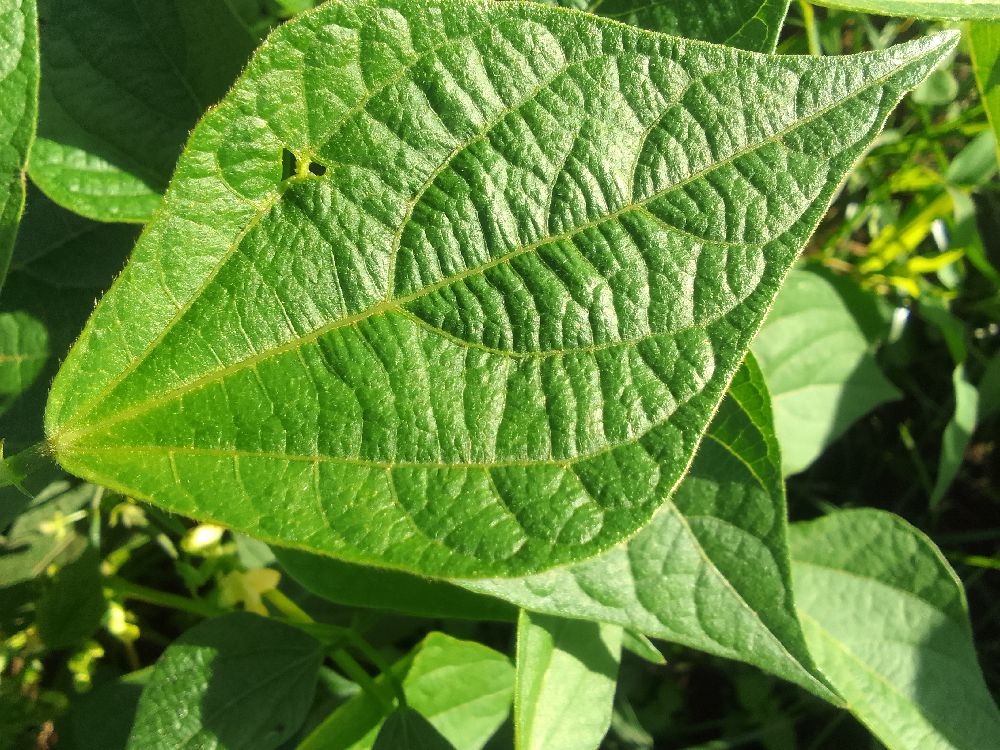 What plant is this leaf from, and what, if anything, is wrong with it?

common bean, healthy
